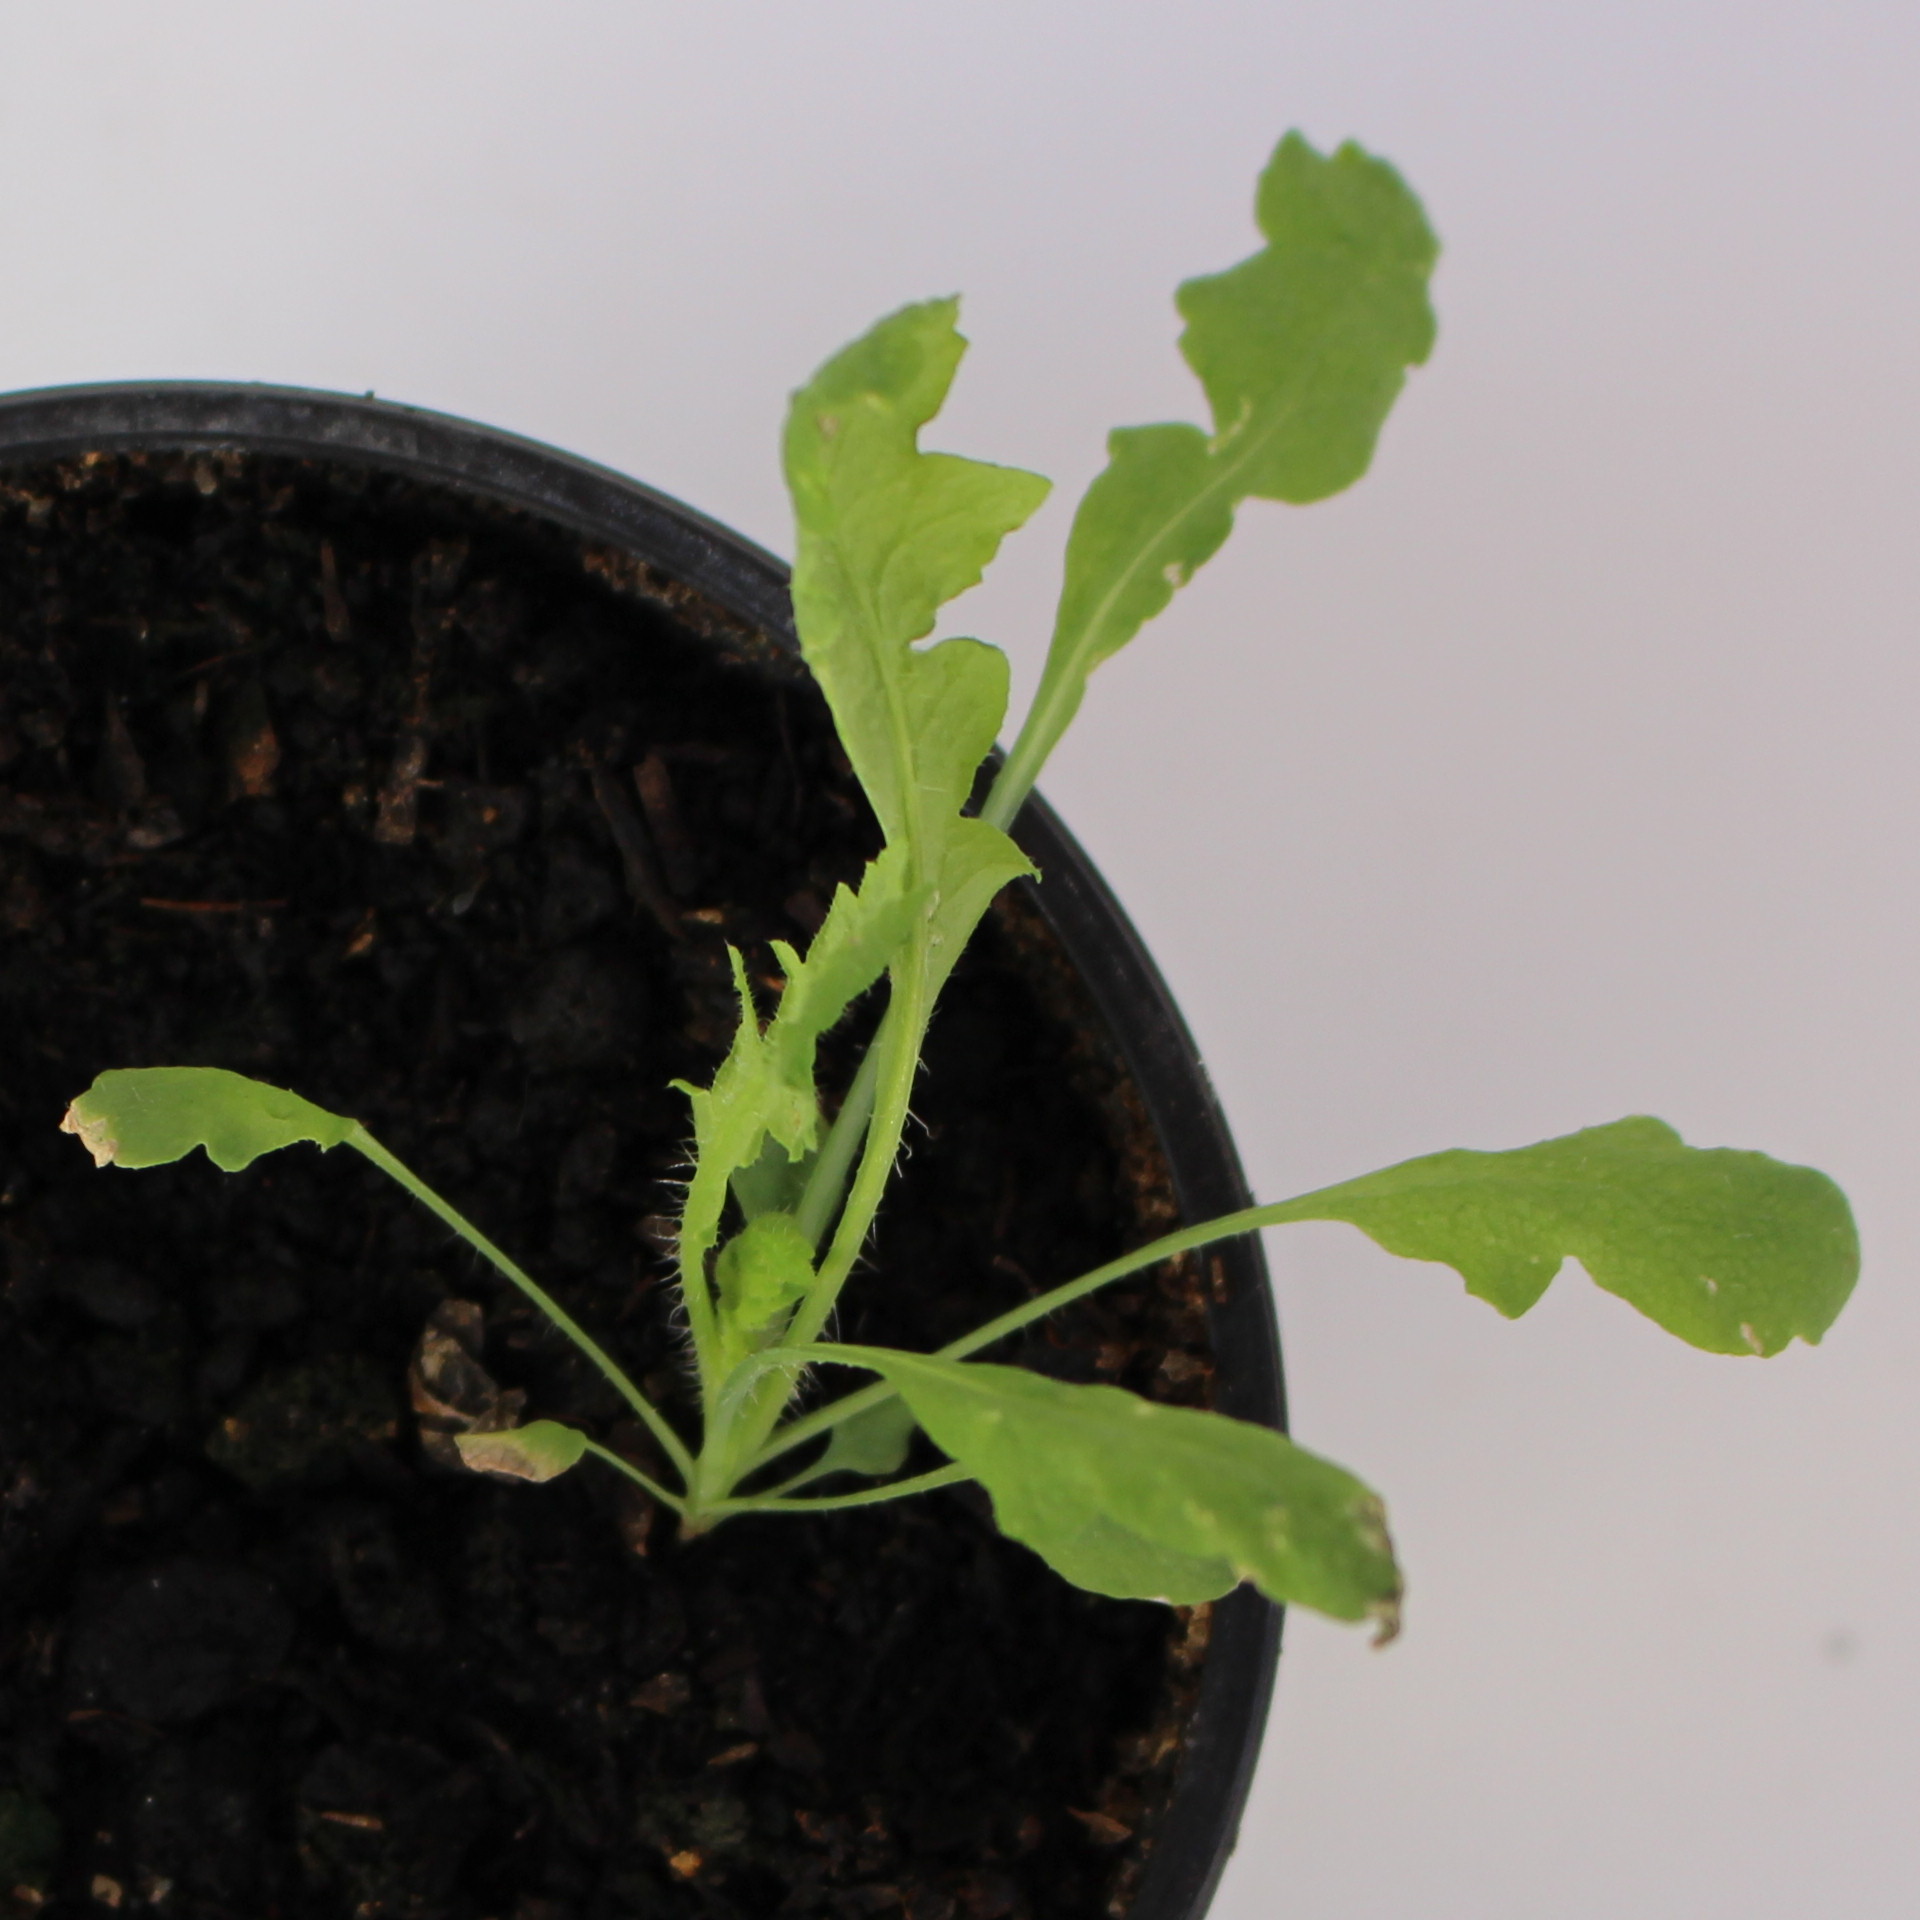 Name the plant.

Papaver rhoeas
